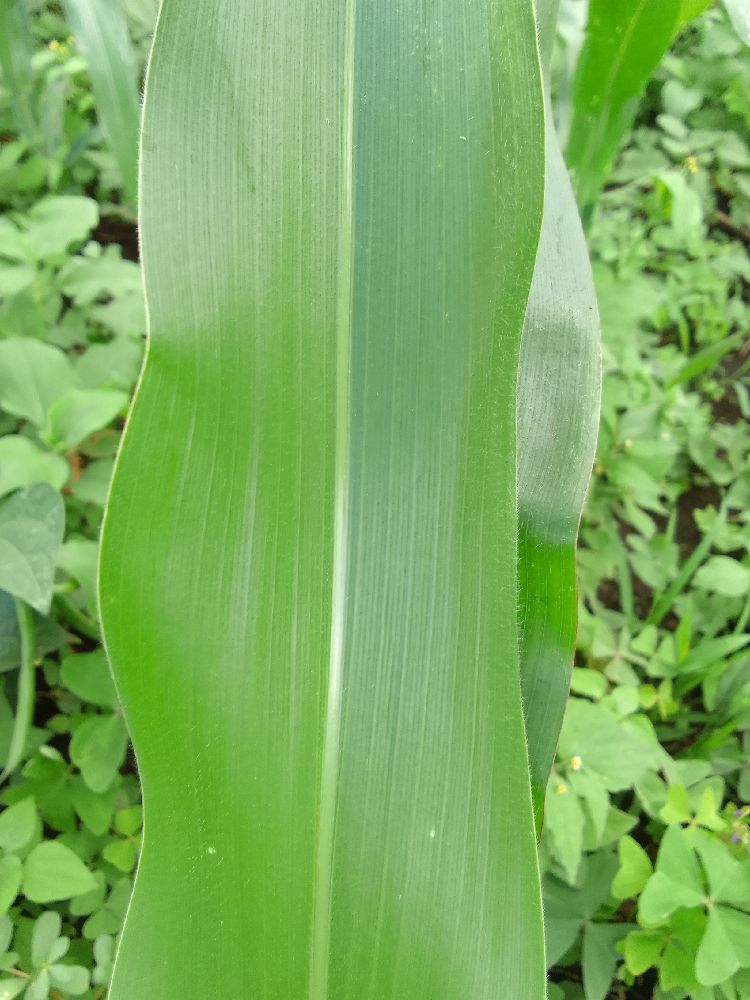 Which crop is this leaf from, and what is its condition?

maize, healthy
